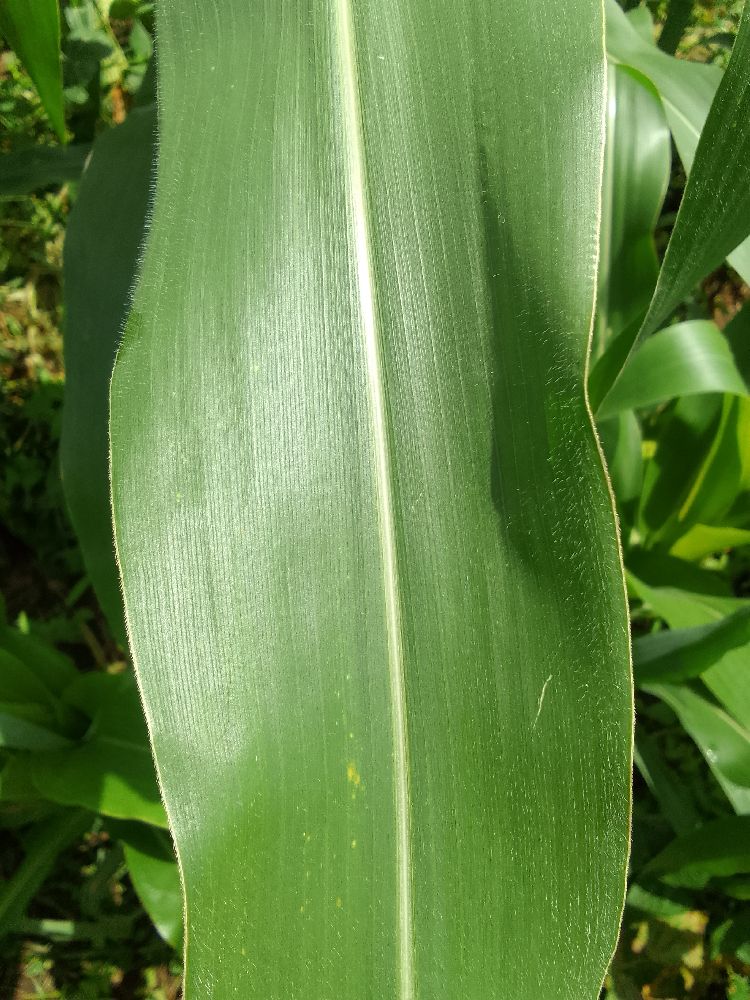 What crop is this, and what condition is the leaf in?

maize, healthy
